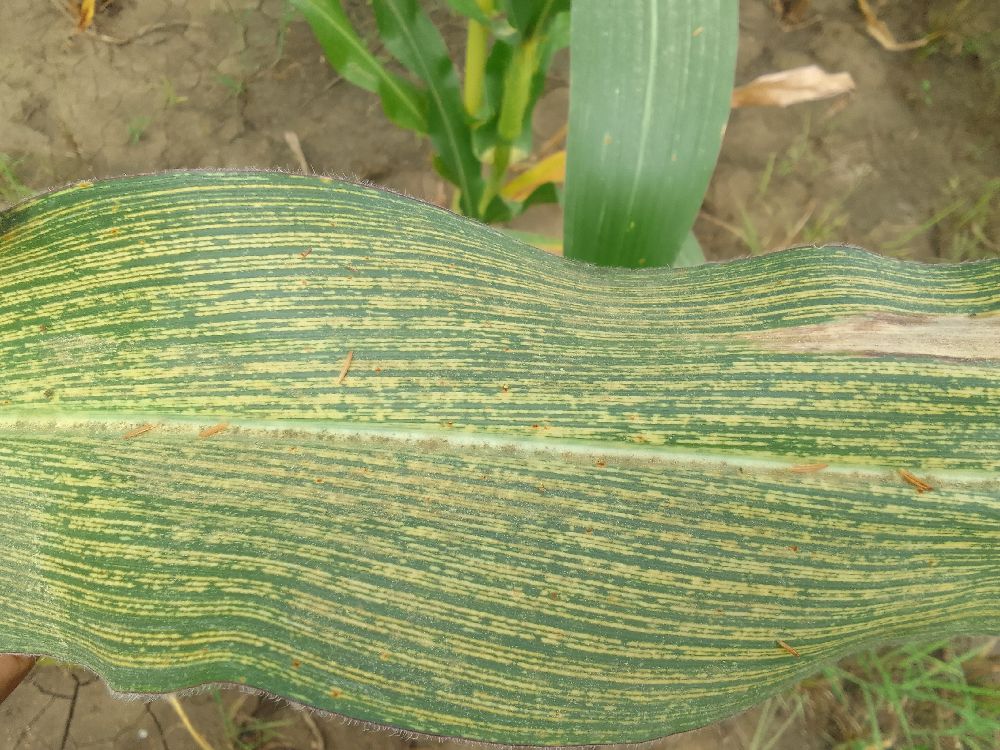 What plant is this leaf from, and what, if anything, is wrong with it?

maize, maize streak virus
